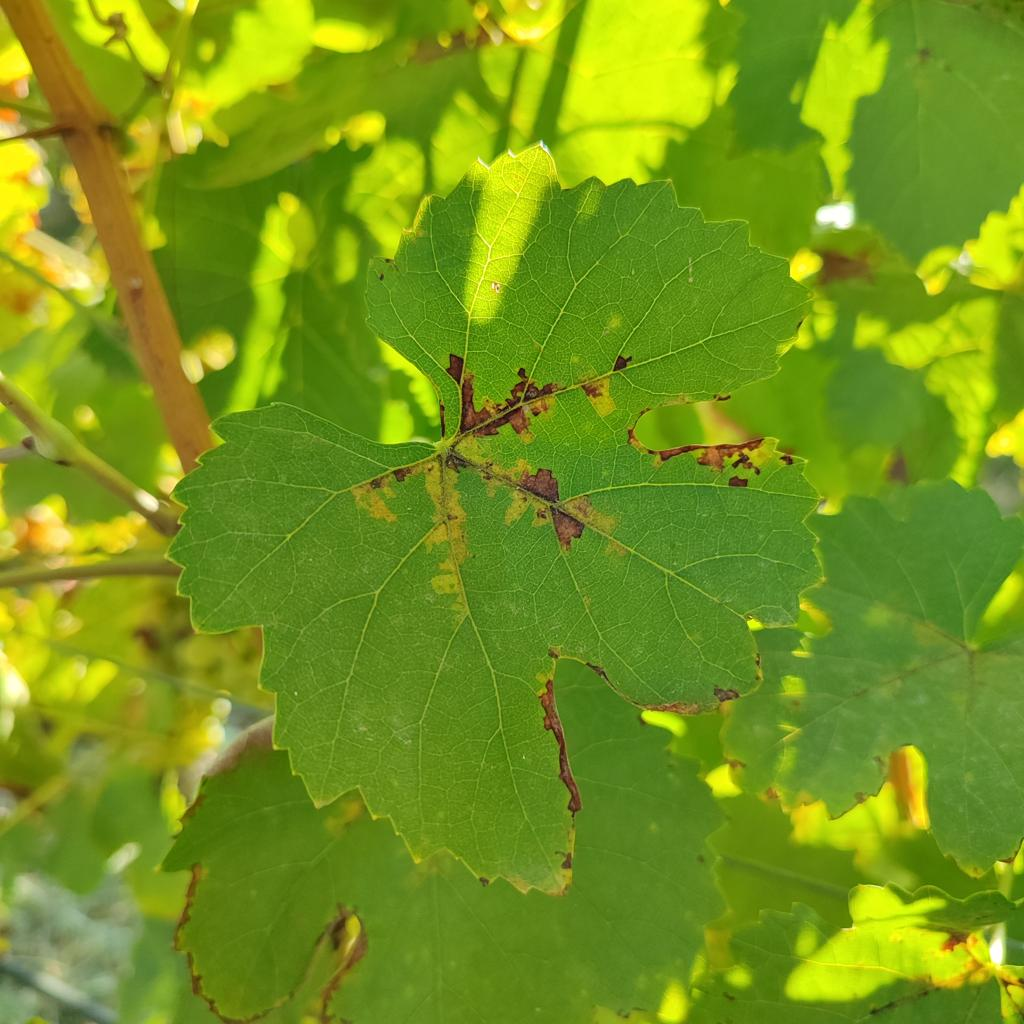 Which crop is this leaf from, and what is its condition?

grapevine, downy mildew
